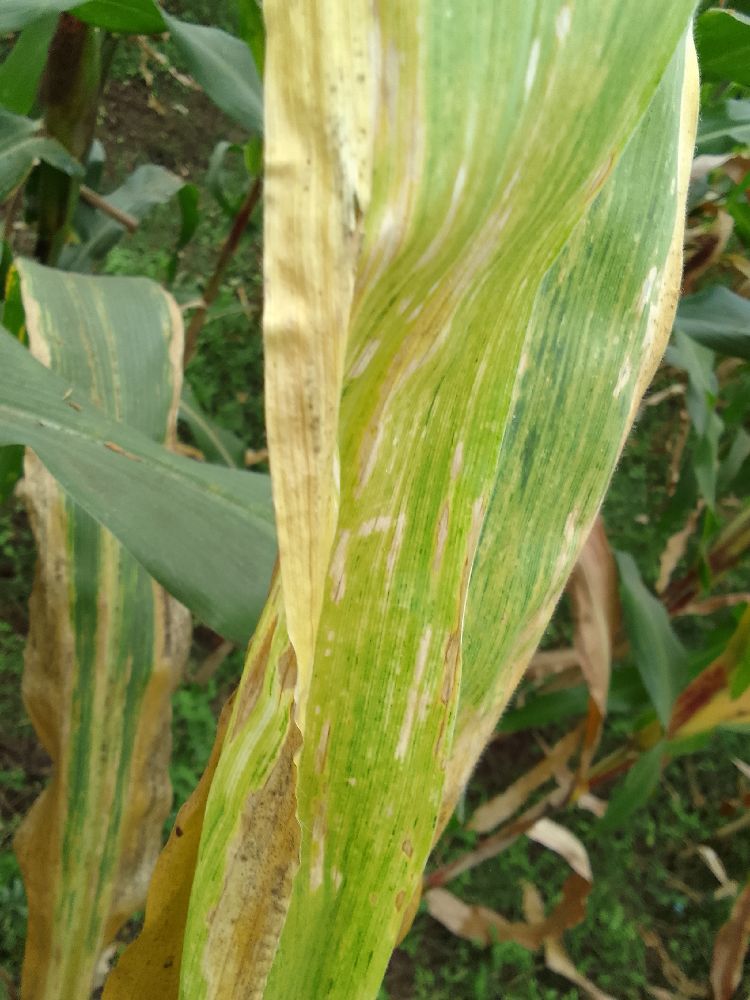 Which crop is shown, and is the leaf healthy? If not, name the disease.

maize, maize lethal necrosis
